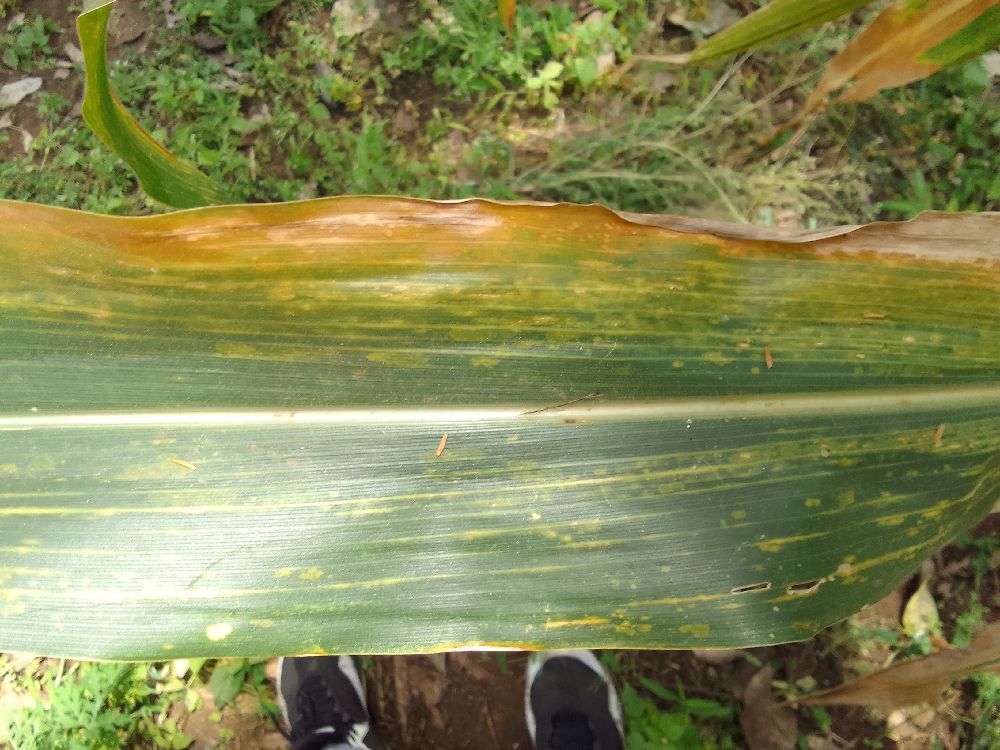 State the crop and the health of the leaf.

maize, maize lethal necrosis
